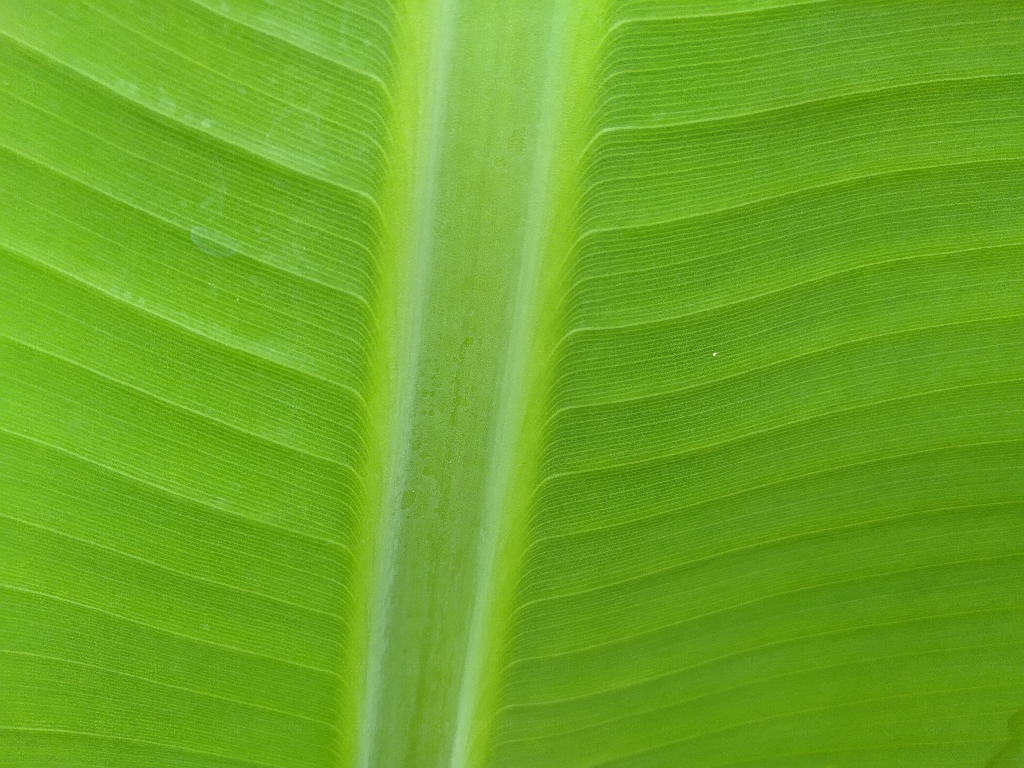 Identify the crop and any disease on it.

banana, healthy
